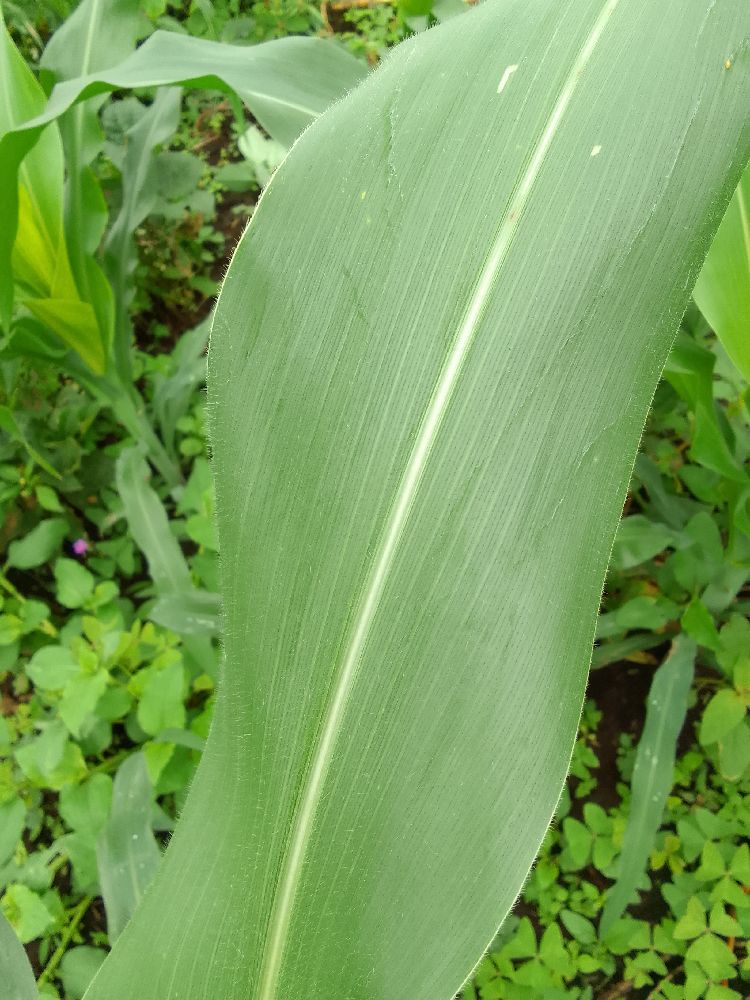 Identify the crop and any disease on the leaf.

maize, healthy
